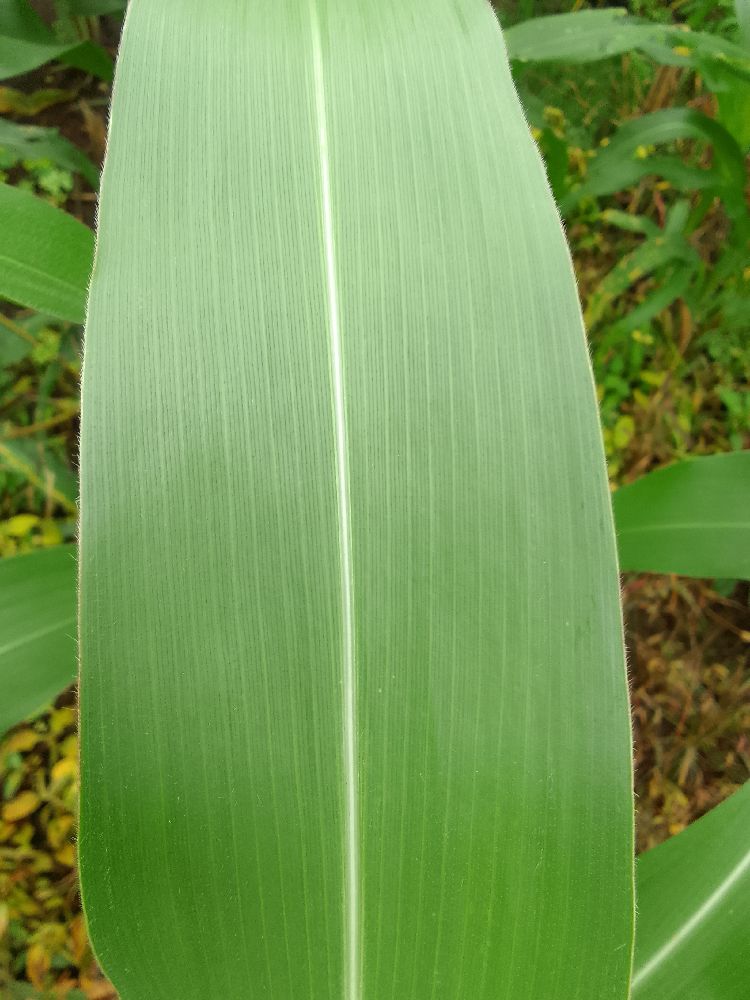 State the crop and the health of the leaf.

maize, healthy
